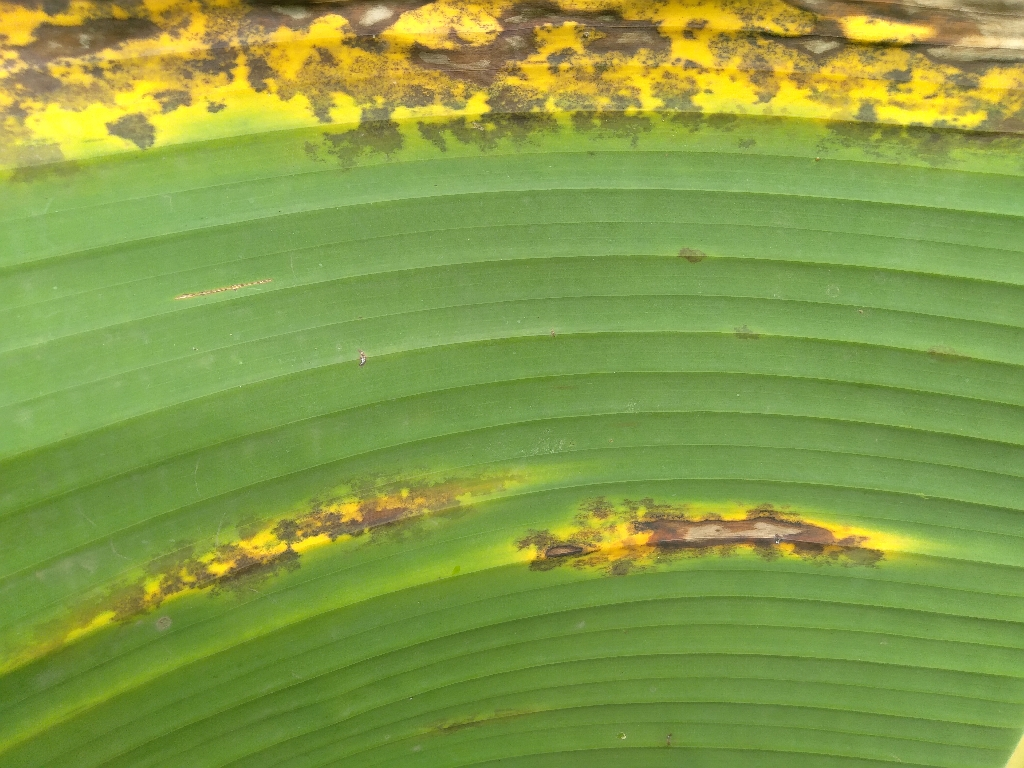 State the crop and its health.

banana, black sigatoka
